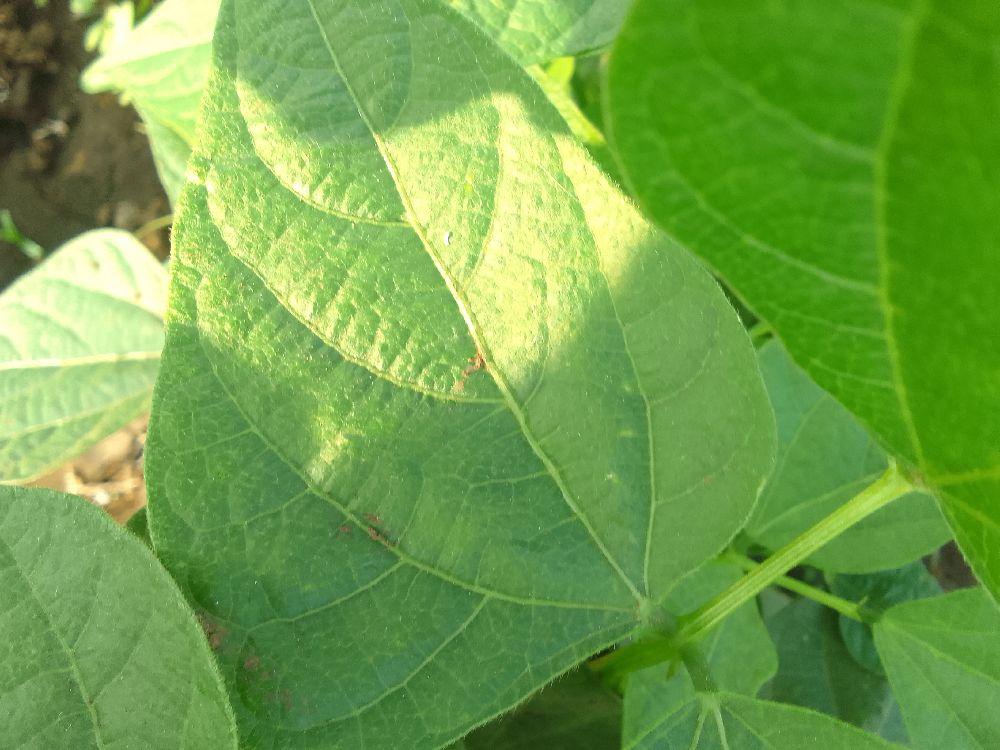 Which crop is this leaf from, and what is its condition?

common bean, healthy
